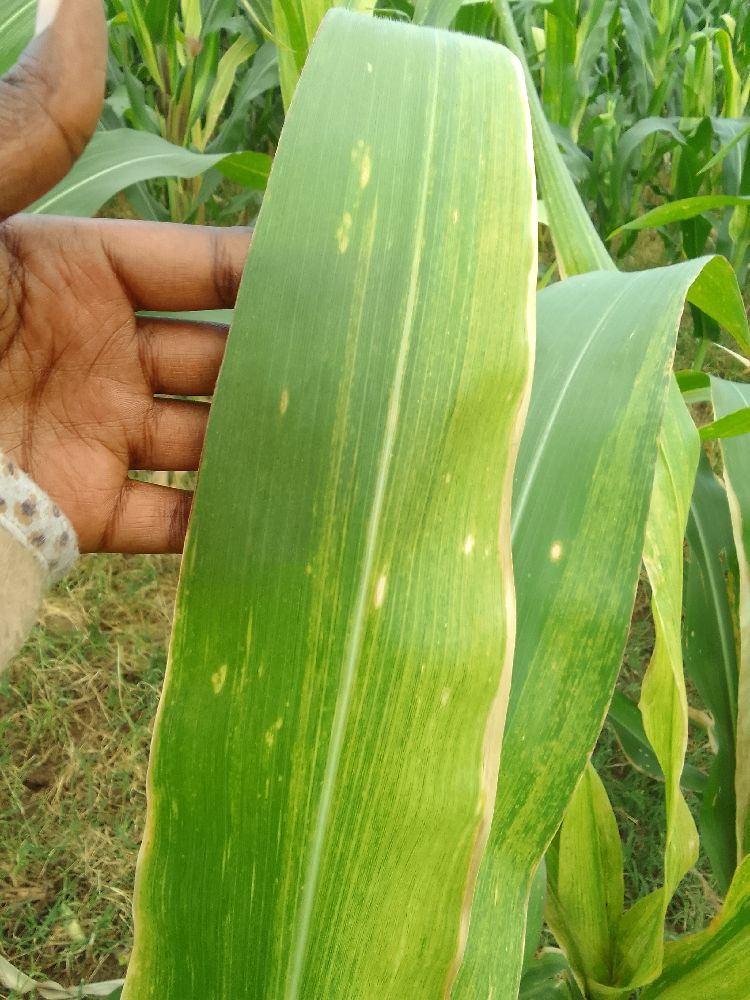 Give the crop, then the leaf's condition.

maize, maize lethal necrosis
